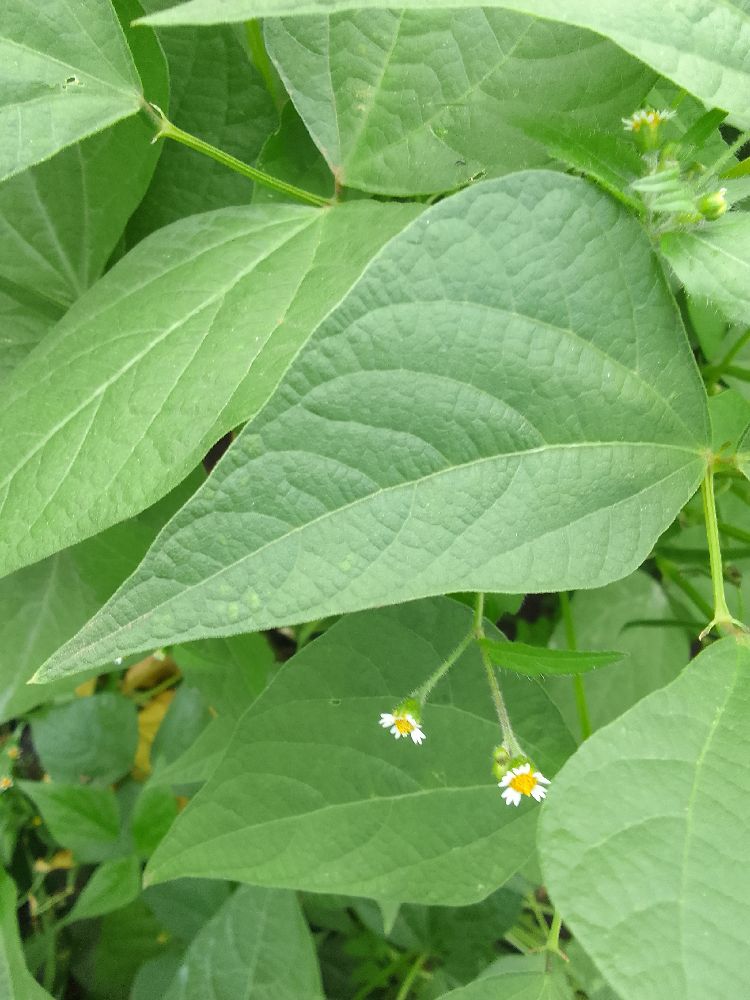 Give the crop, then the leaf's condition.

common bean, healthy
